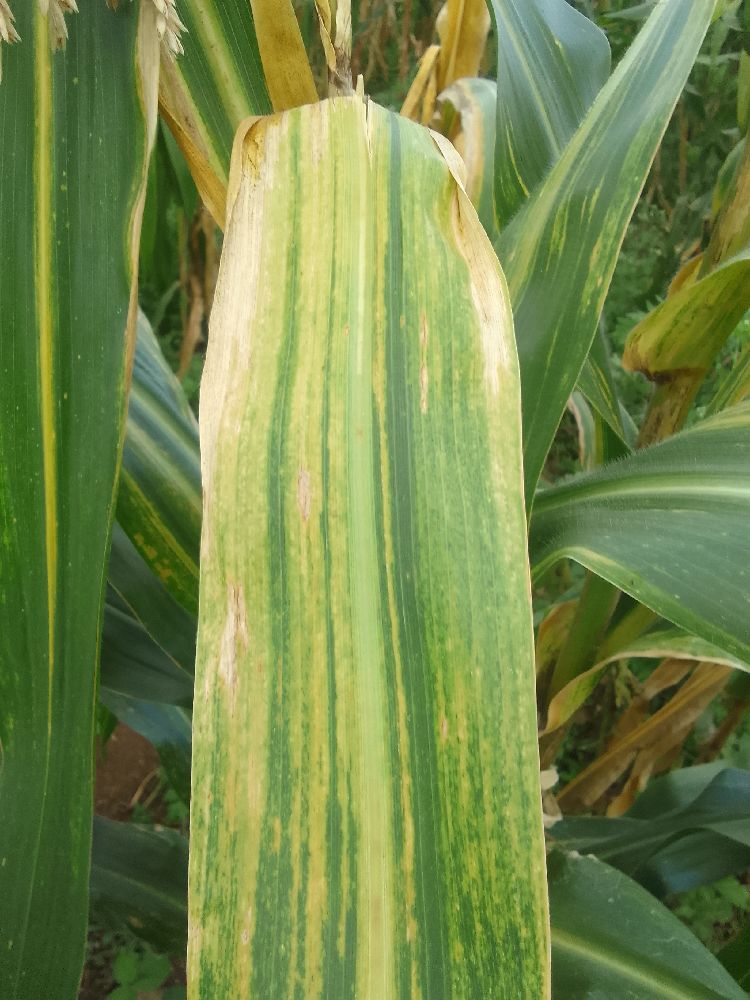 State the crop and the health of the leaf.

maize, maize lethal necrosis
